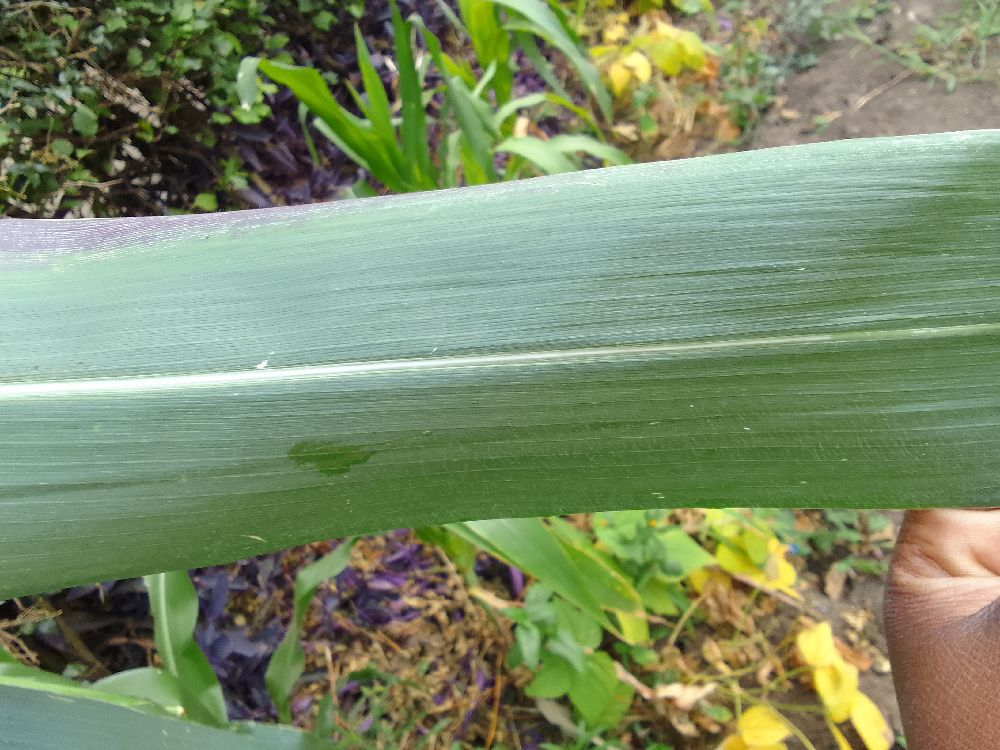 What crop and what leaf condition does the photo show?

maize, healthy
